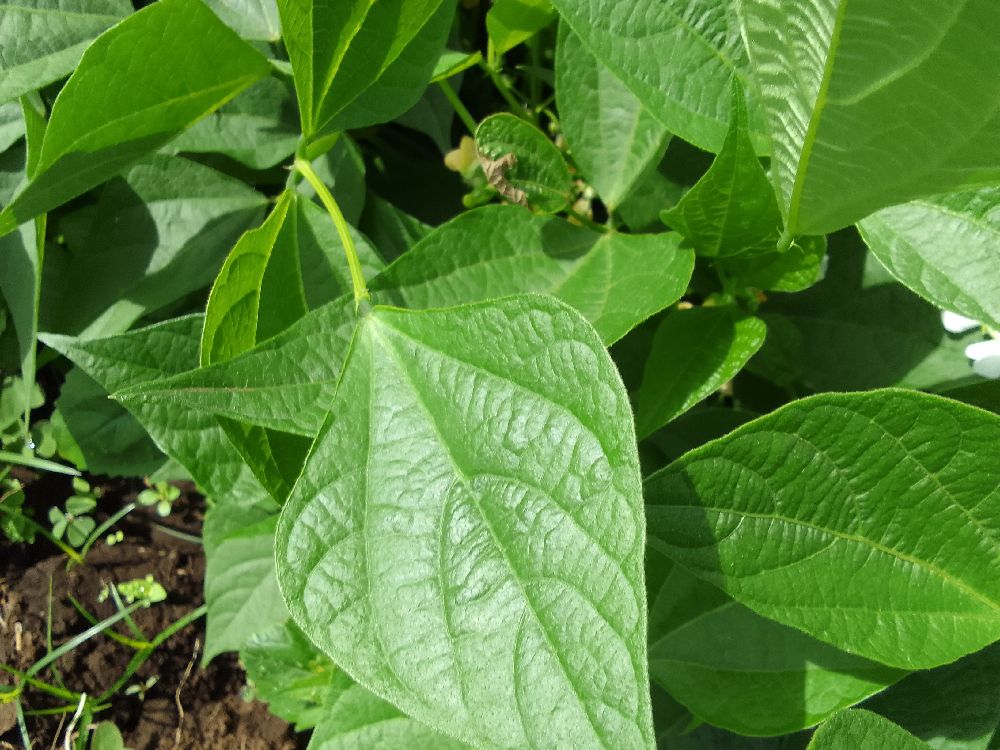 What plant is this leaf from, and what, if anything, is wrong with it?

common bean, healthy
